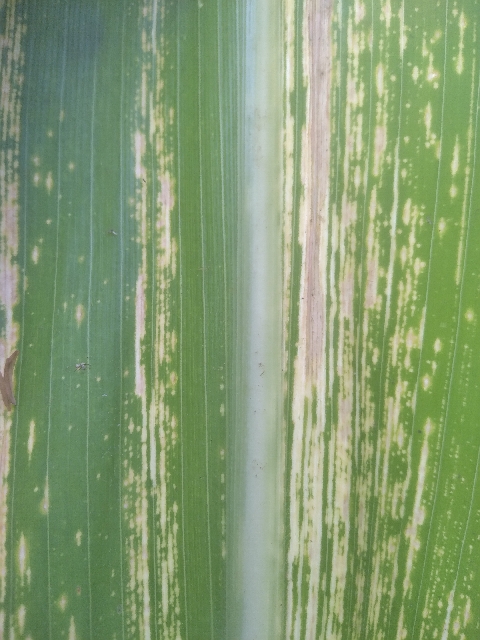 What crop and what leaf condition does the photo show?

maize, maize streak virus
